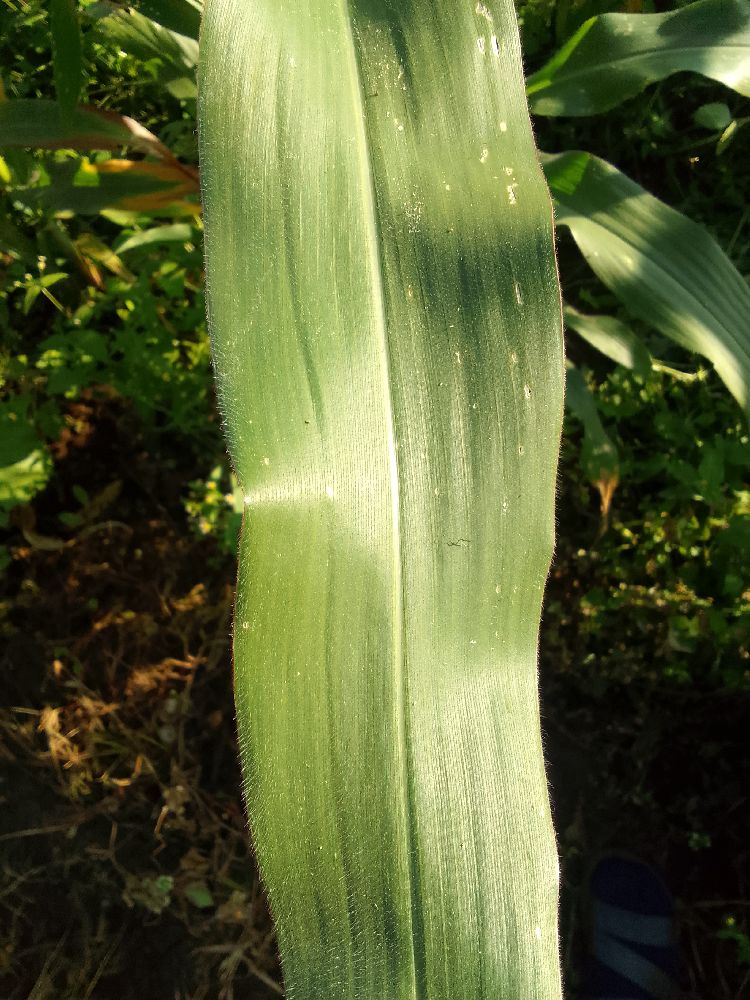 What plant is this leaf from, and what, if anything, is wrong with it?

maize, healthy
